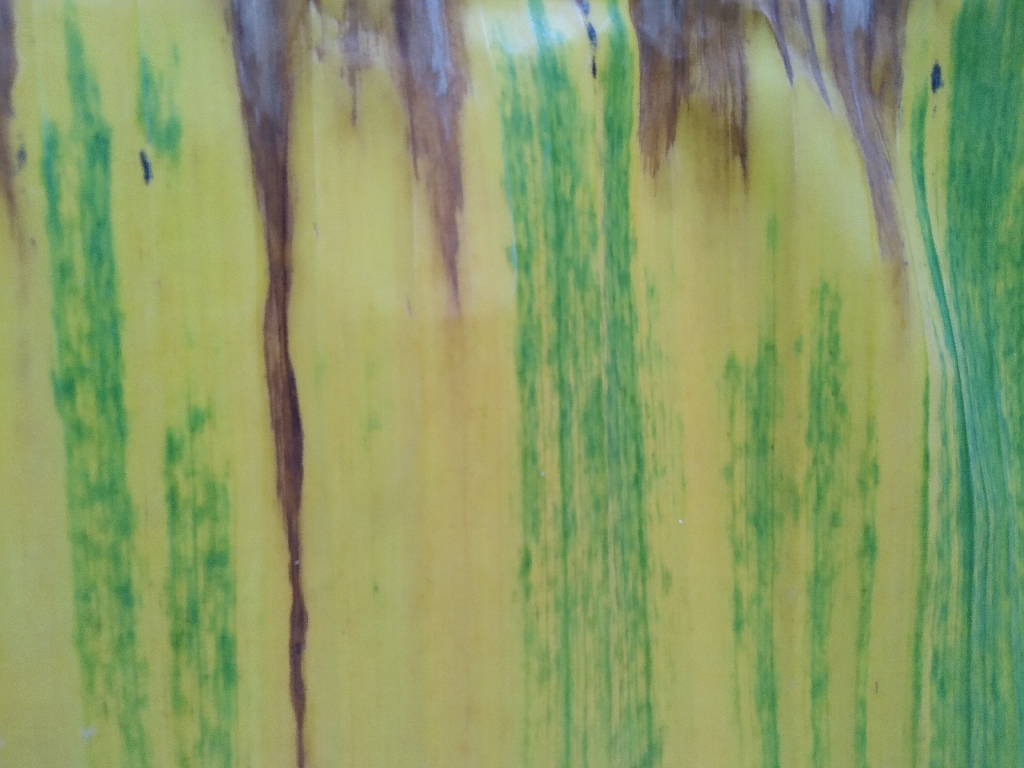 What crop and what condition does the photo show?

banana, fusarium wilt race 1
